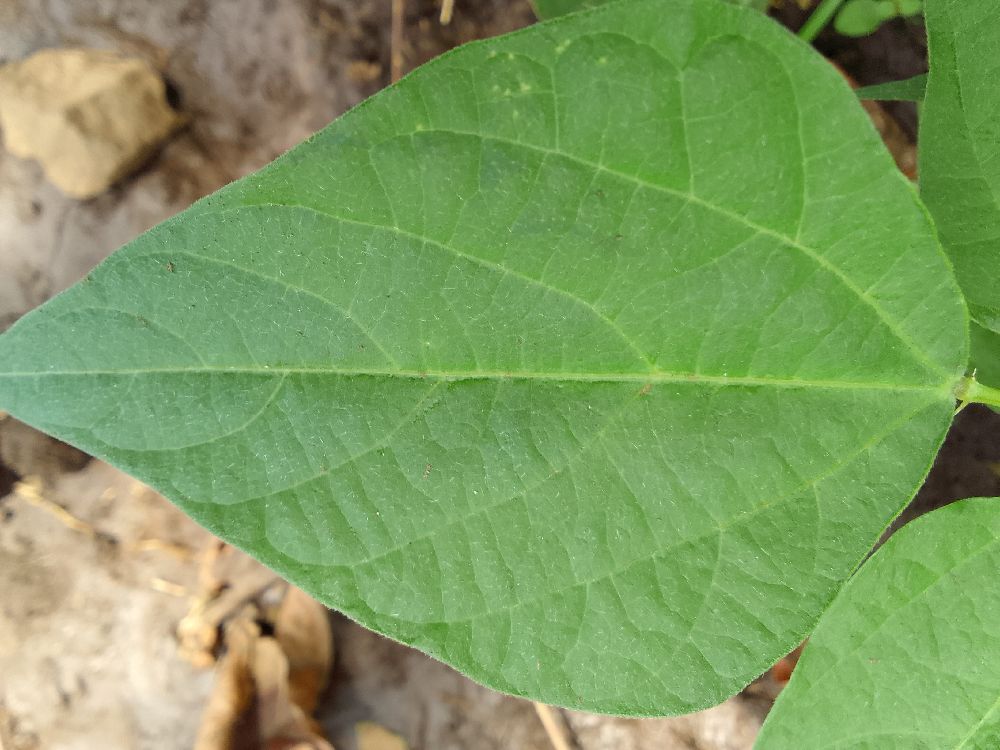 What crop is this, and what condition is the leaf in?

common bean, healthy
